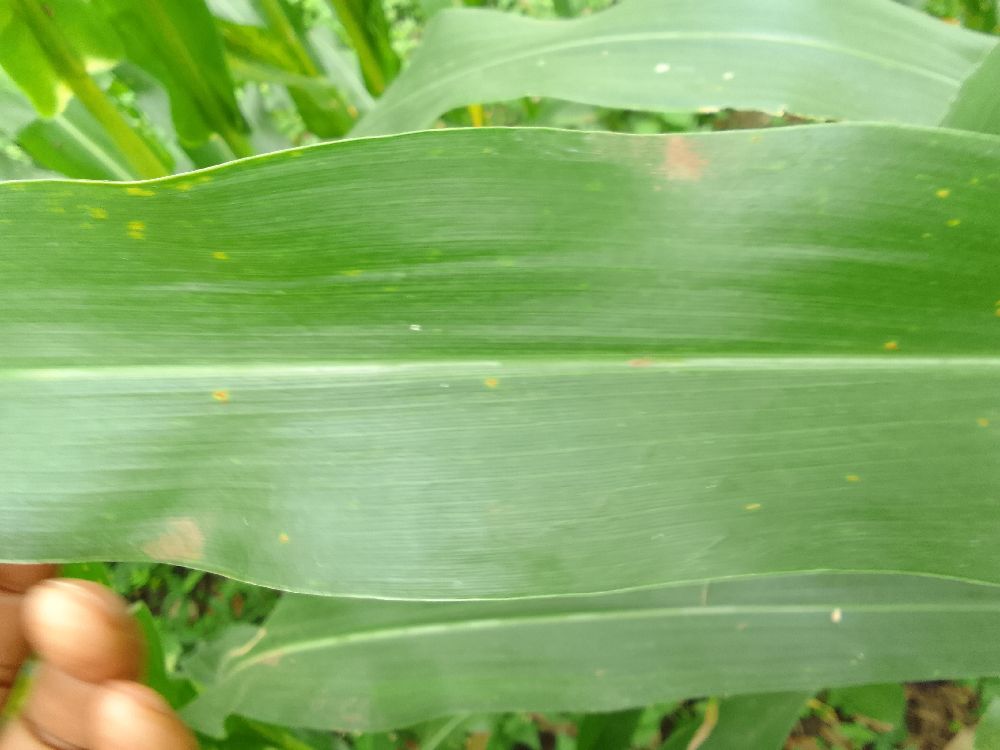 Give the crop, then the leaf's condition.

maize, healthy
